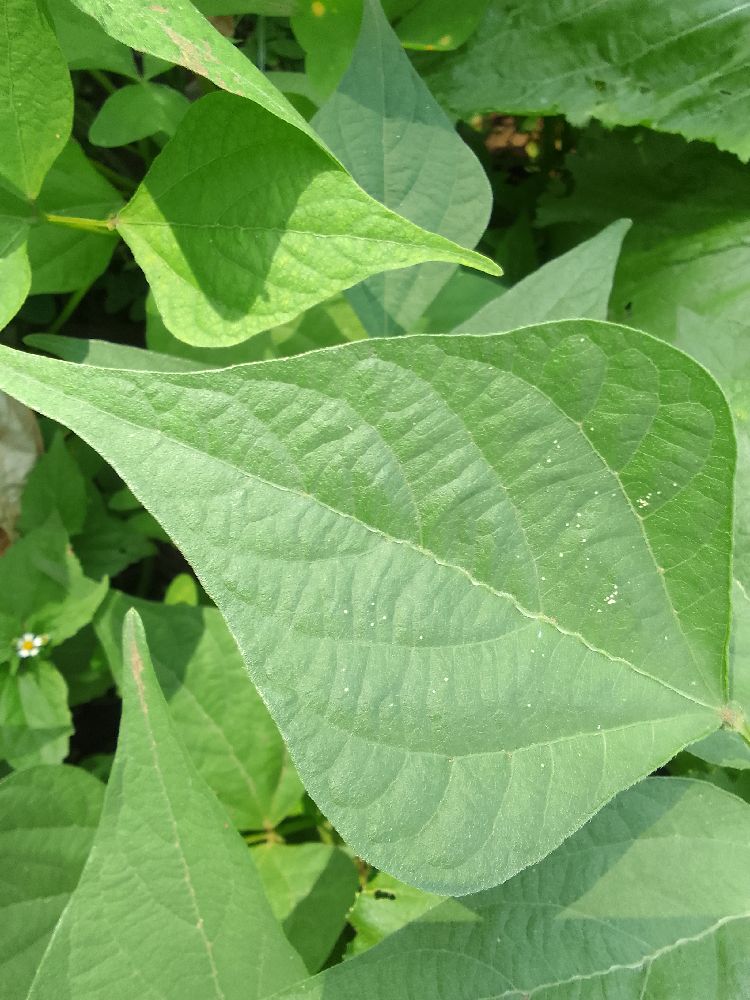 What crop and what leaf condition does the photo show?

common bean, healthy
